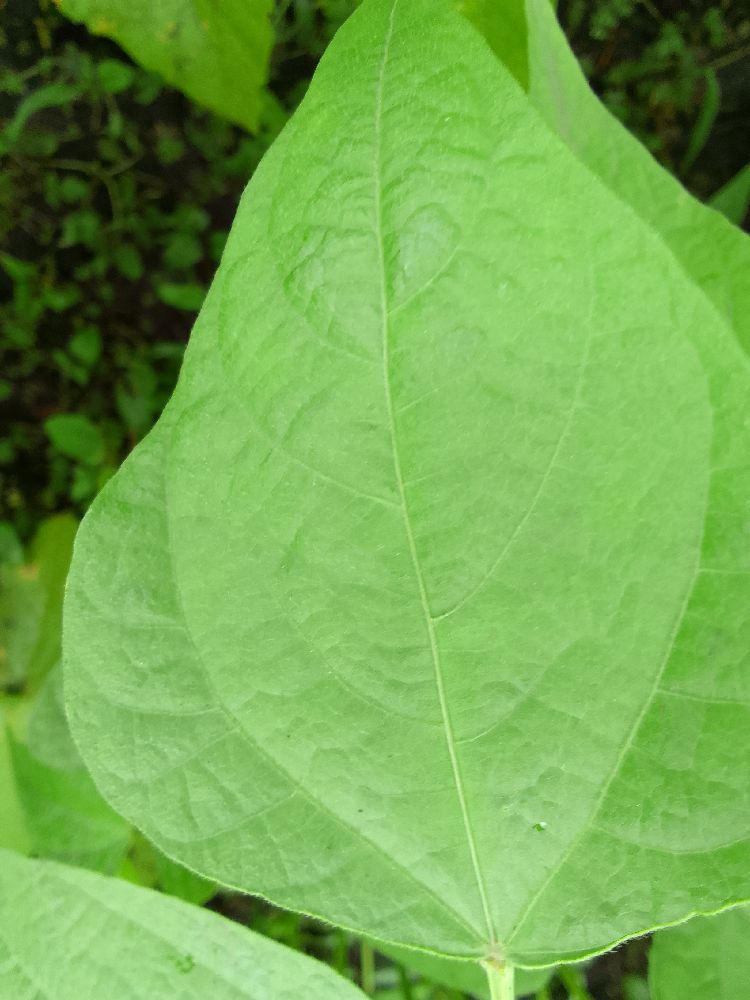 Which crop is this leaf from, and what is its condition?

maize, healthy
